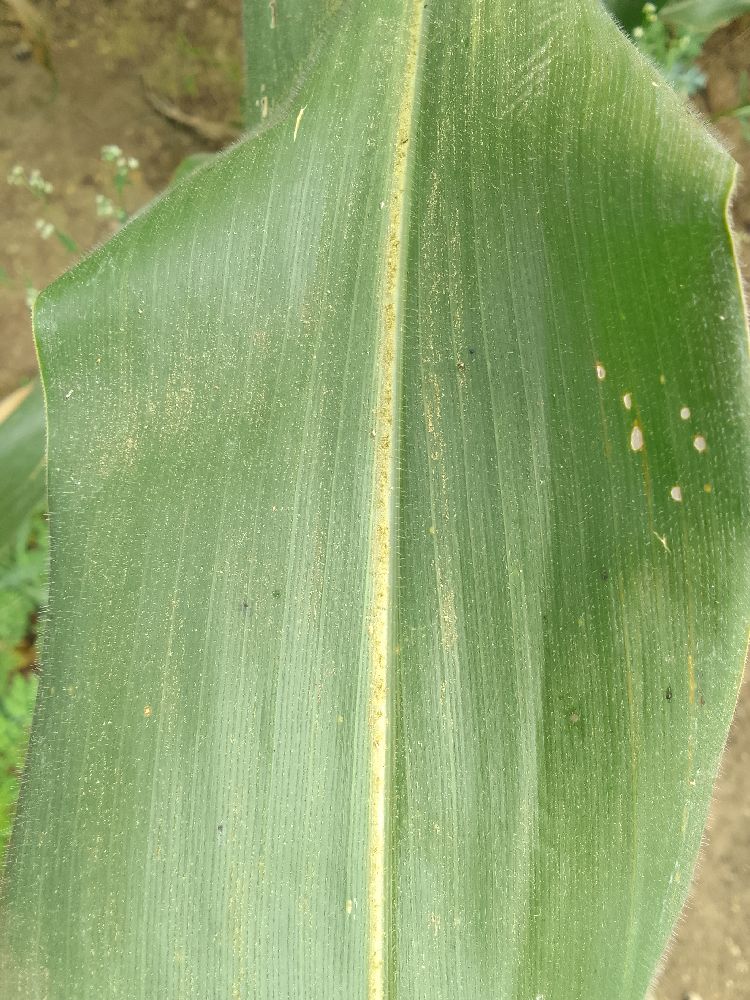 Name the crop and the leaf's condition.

maize, healthy
